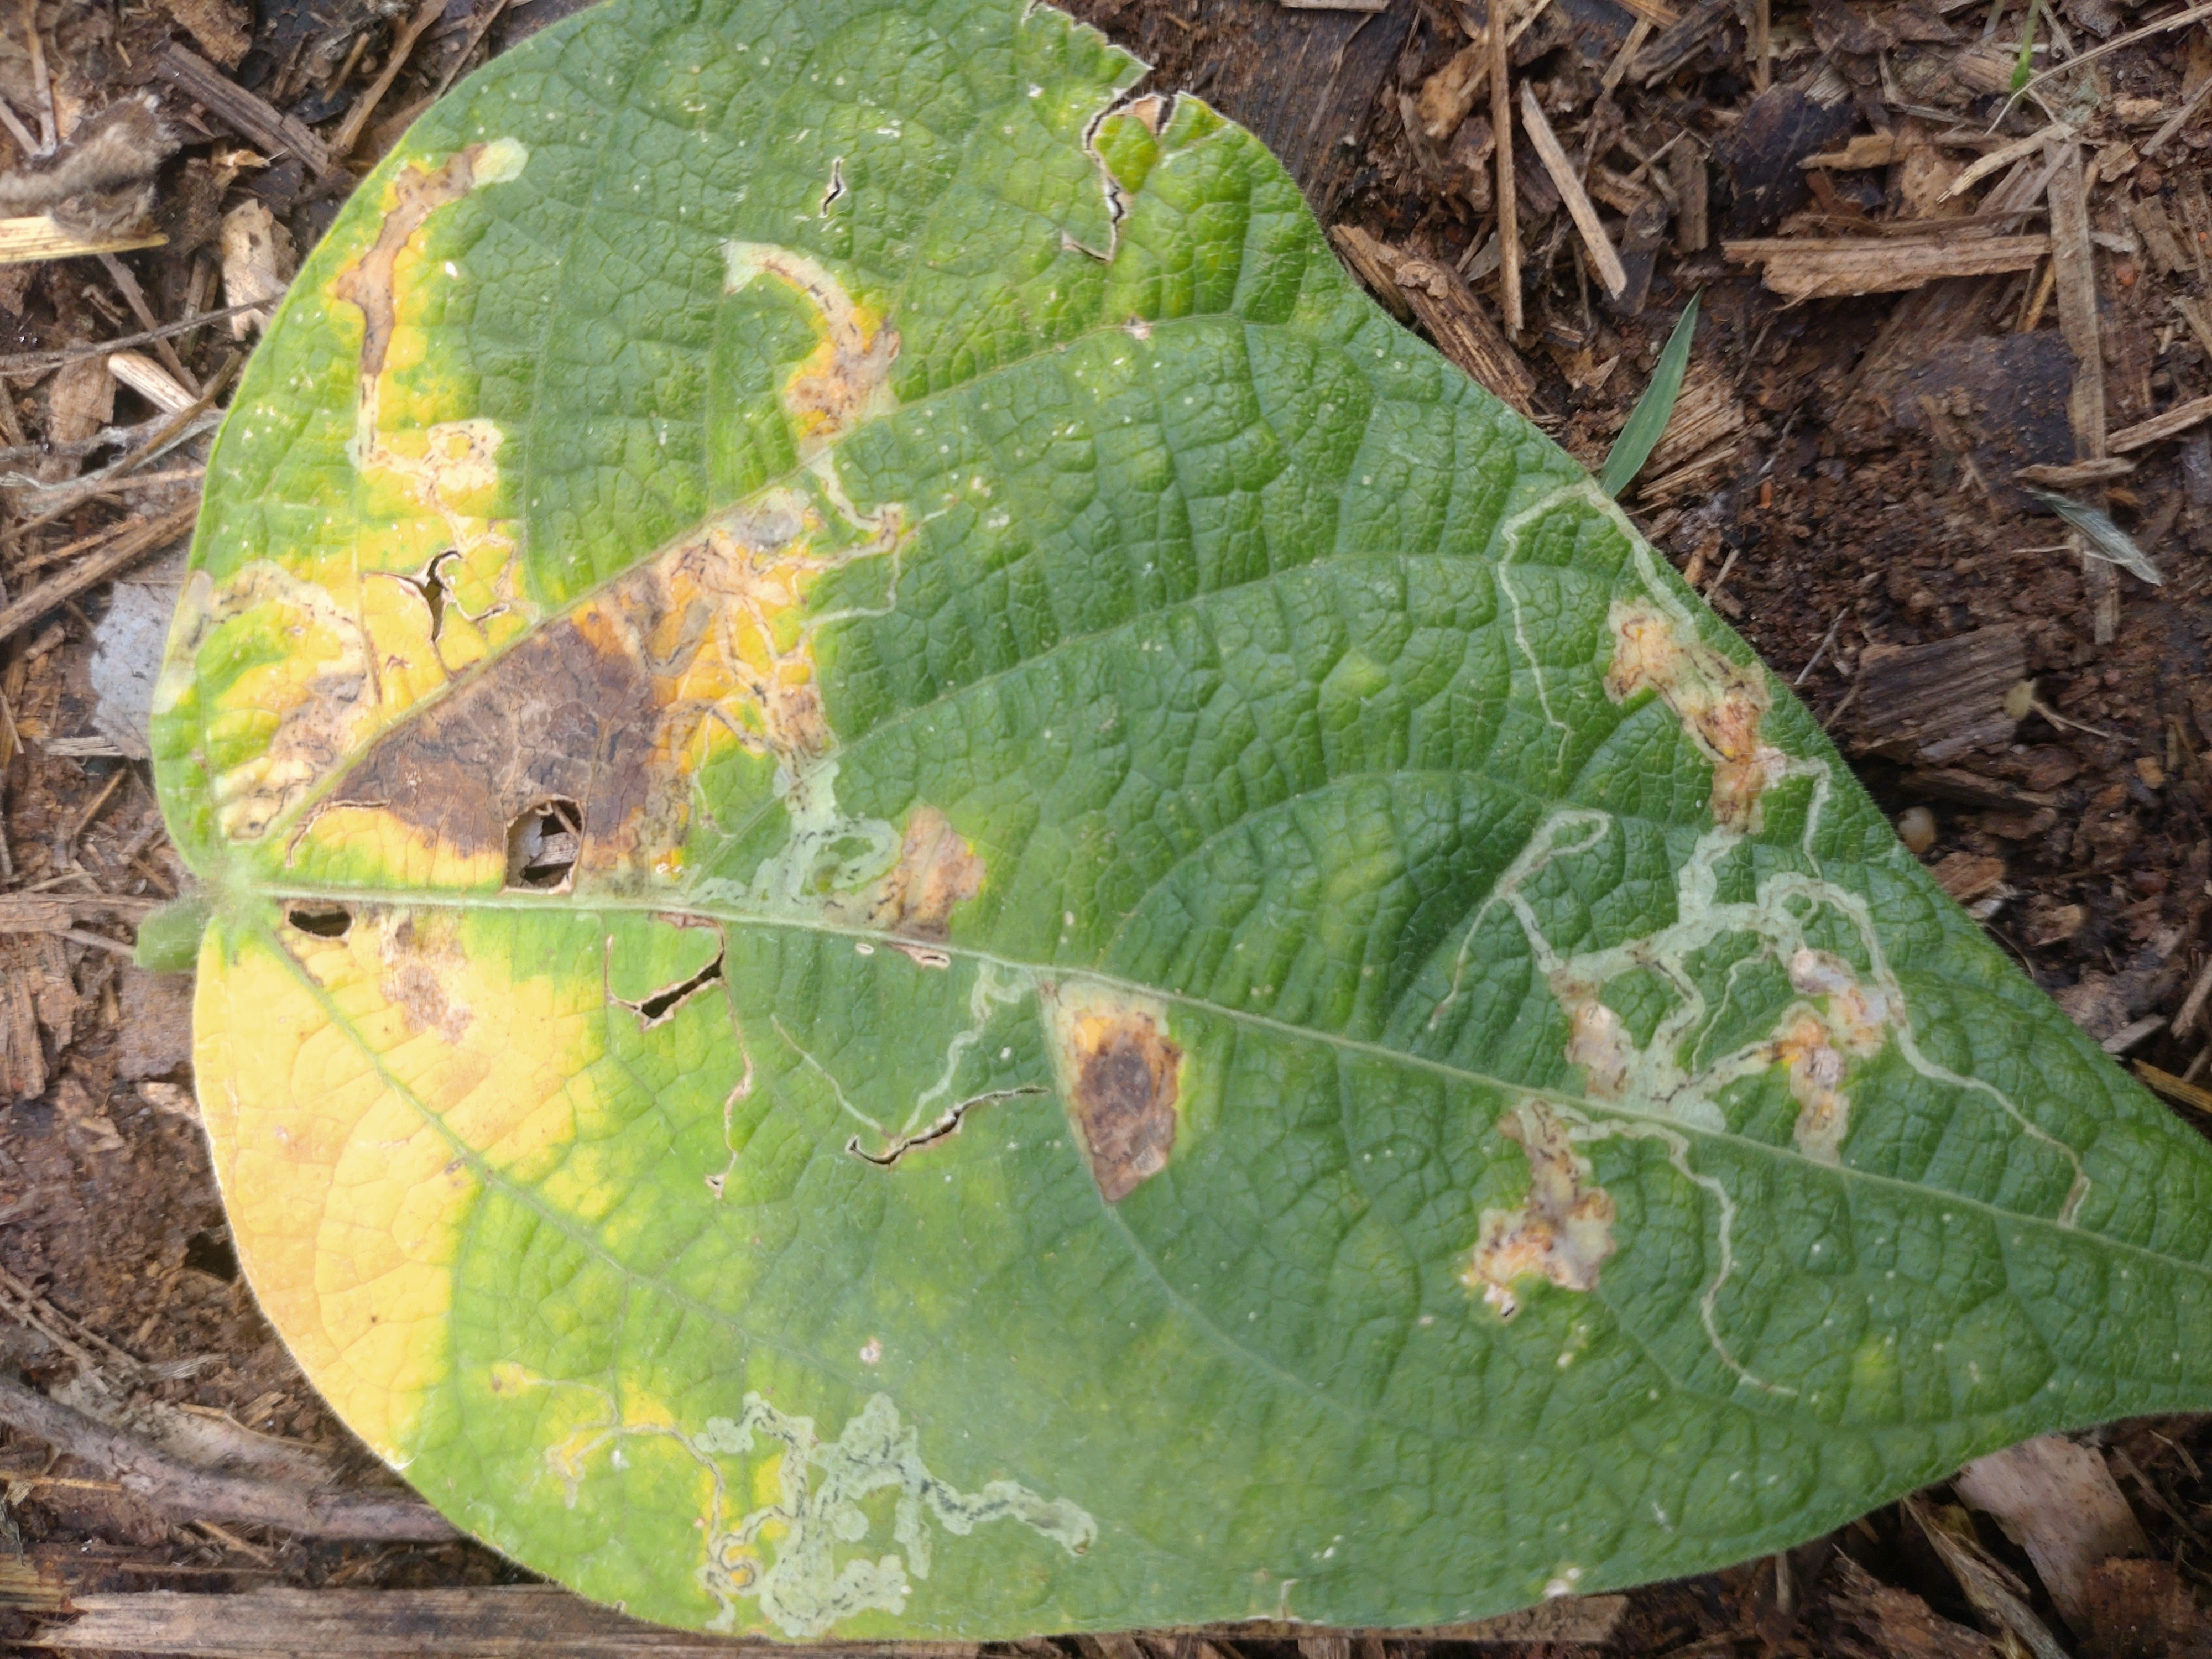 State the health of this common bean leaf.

anthracnose
